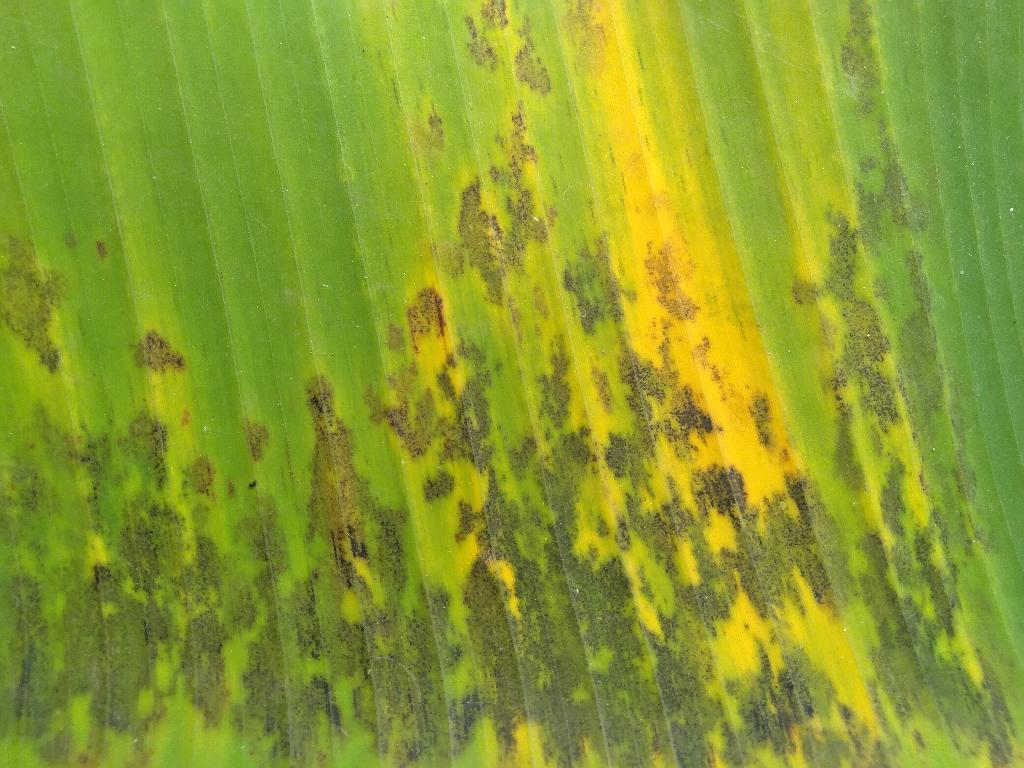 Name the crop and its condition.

banana, black sigatoka
